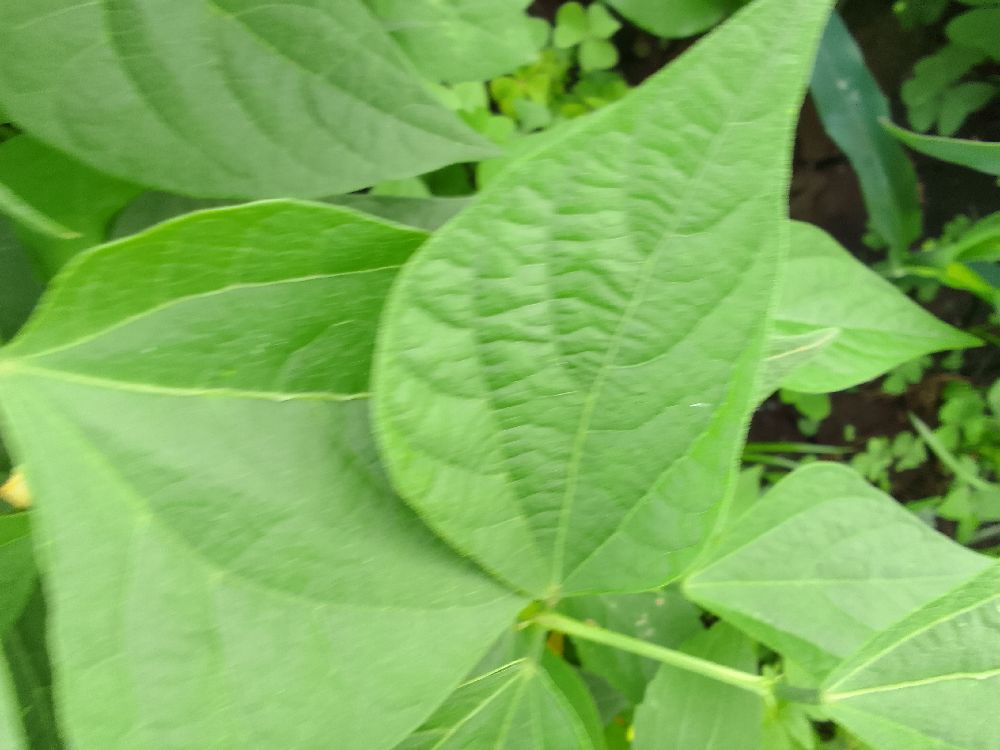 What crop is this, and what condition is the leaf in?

common bean, healthy
